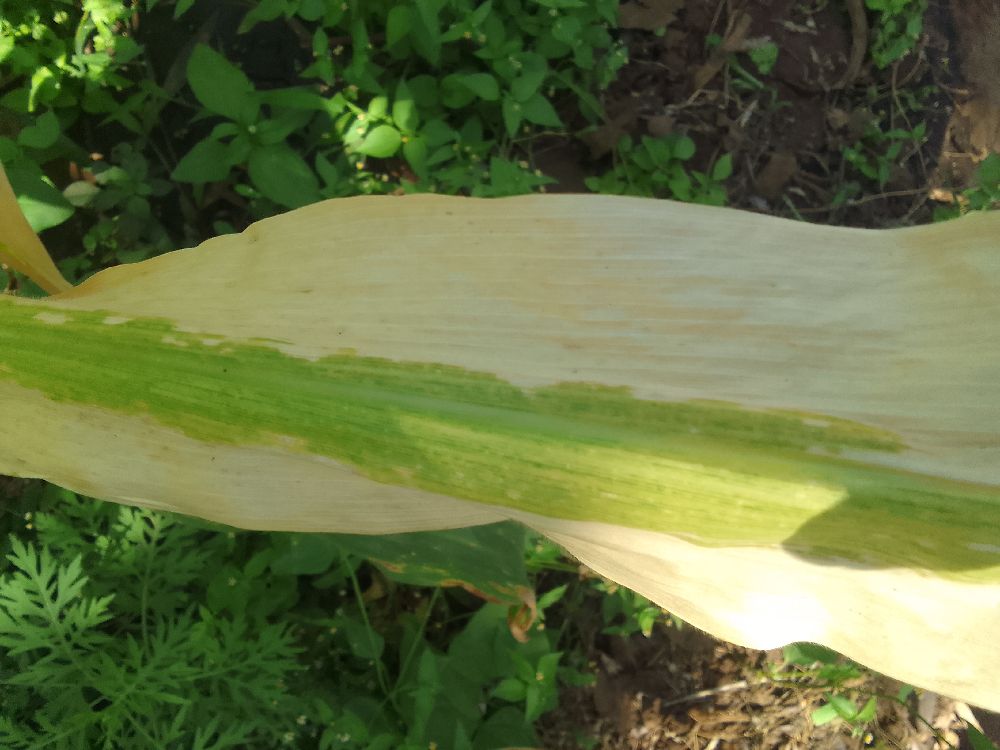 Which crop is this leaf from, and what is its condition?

maize, maize lethal necrosis
